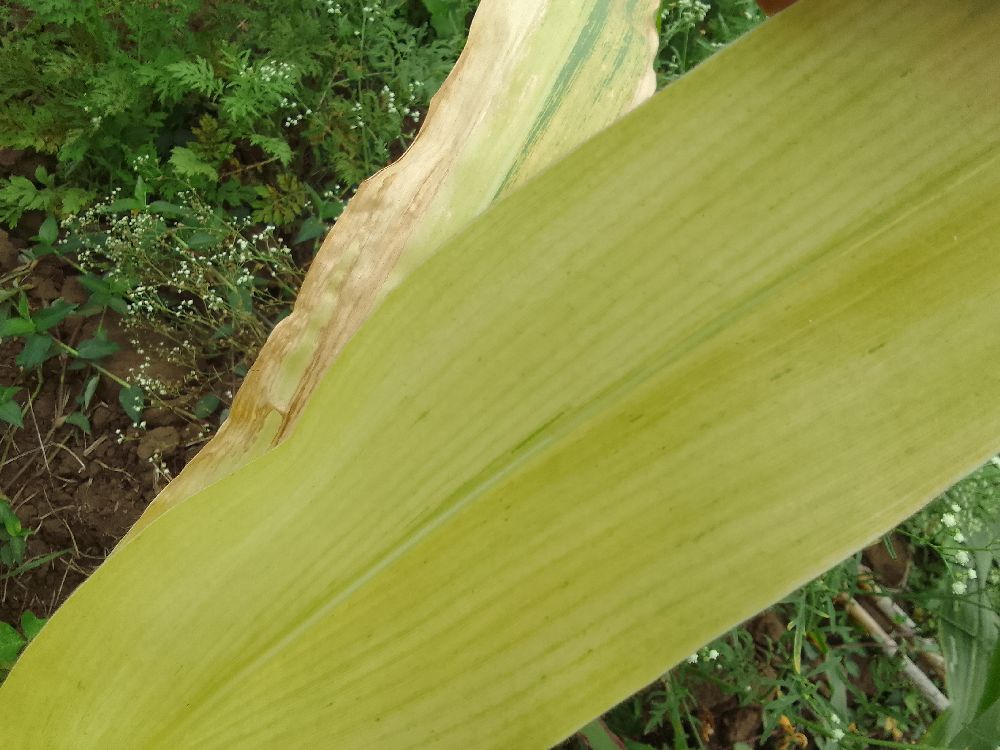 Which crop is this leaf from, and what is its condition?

maize, maize lethal necrosis
